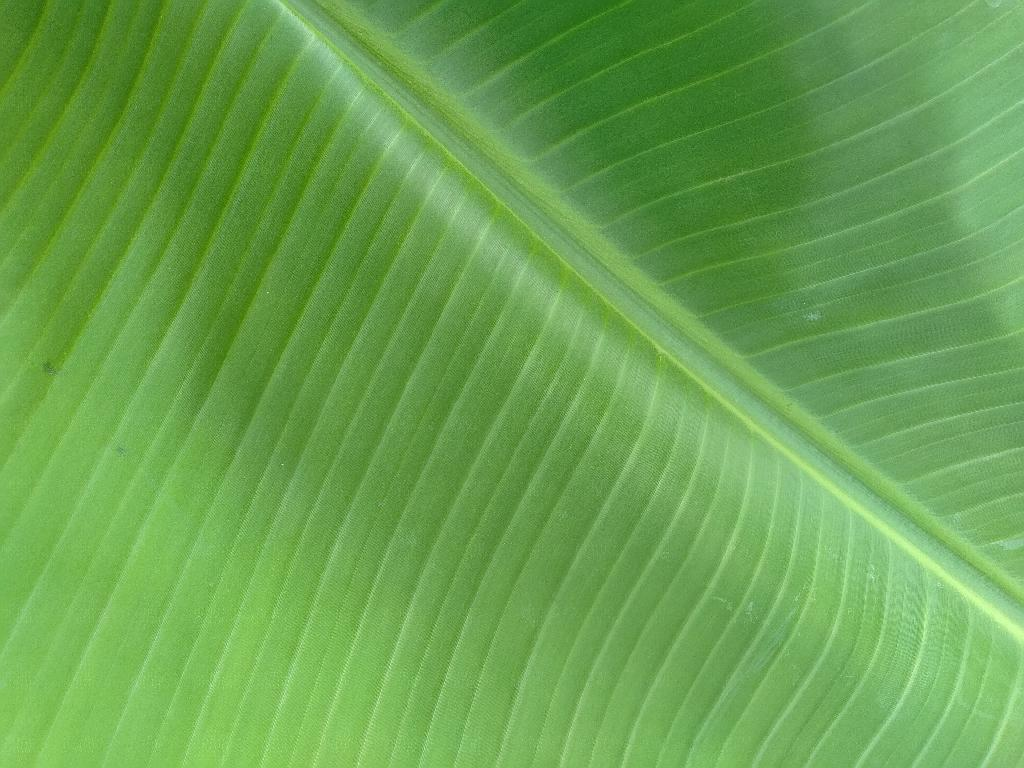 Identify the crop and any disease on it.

banana, healthy
